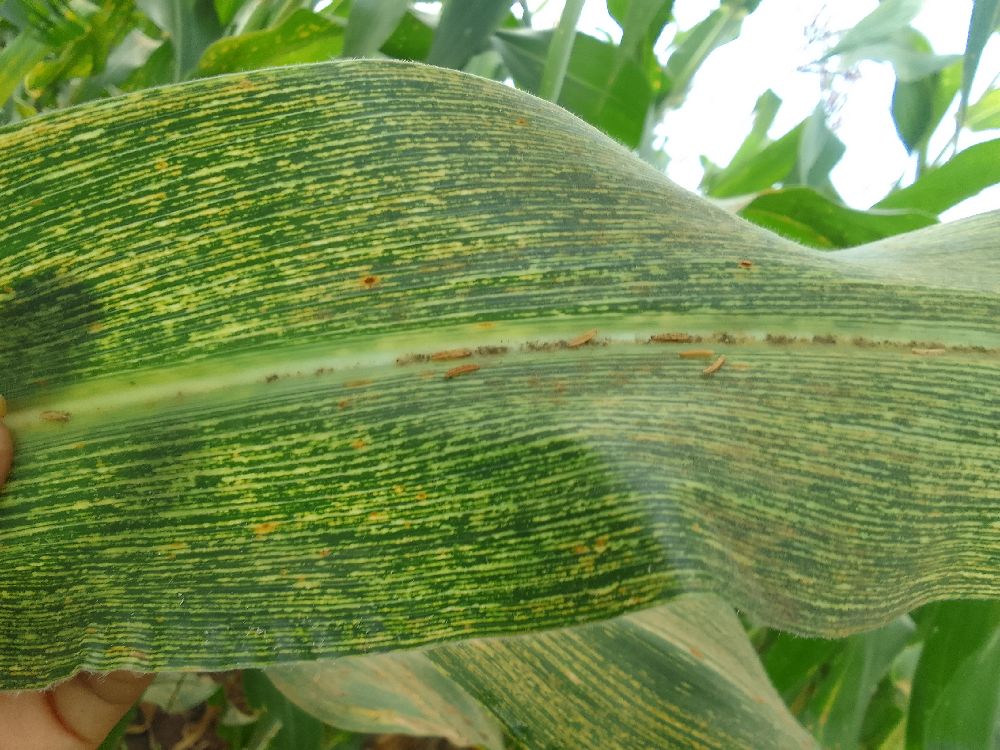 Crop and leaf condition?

maize, maize streak virus
